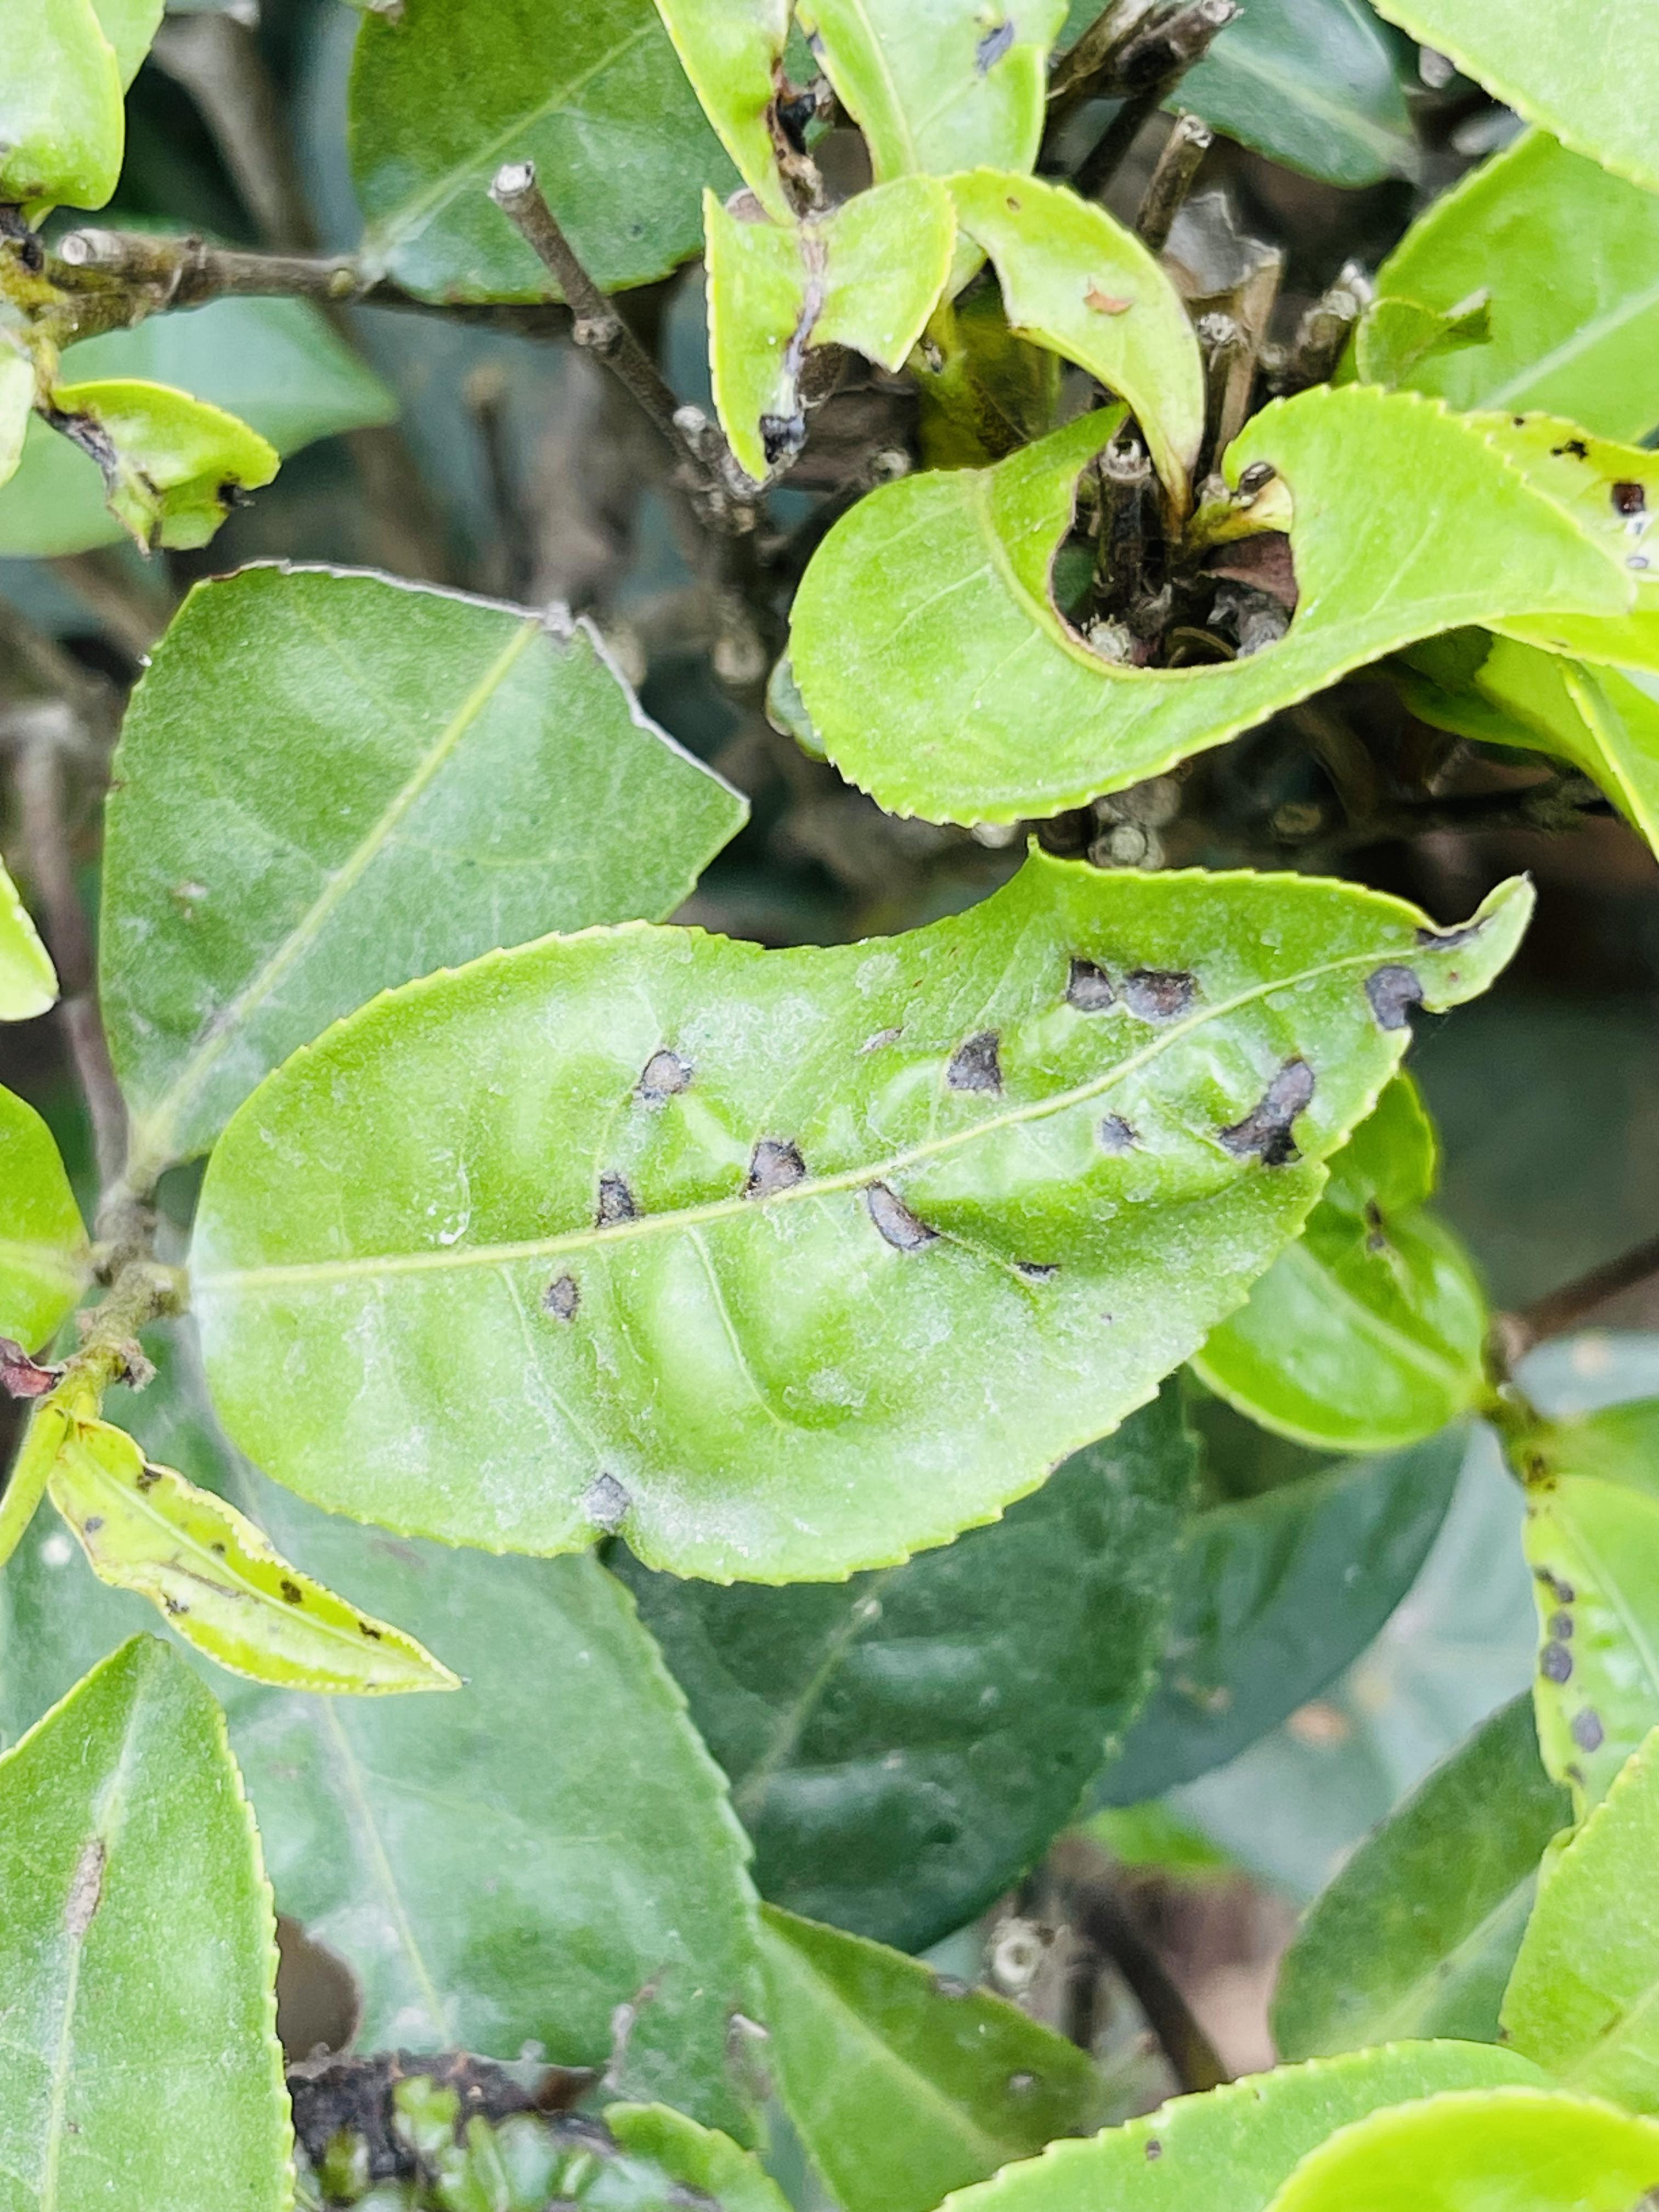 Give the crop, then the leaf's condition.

tea, helopeltis
